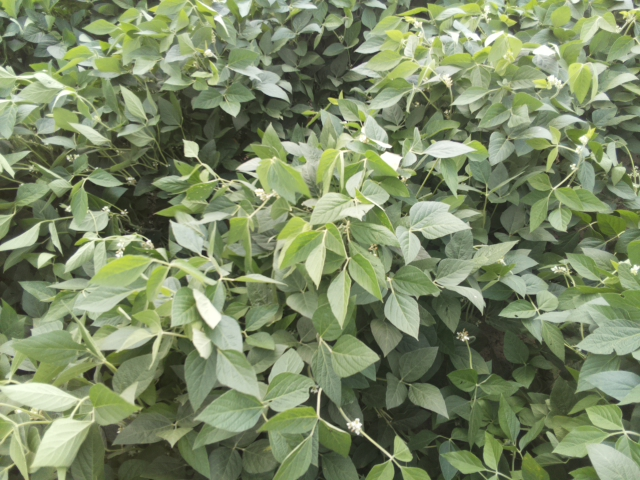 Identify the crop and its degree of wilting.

soybean, leaves with no wilting
